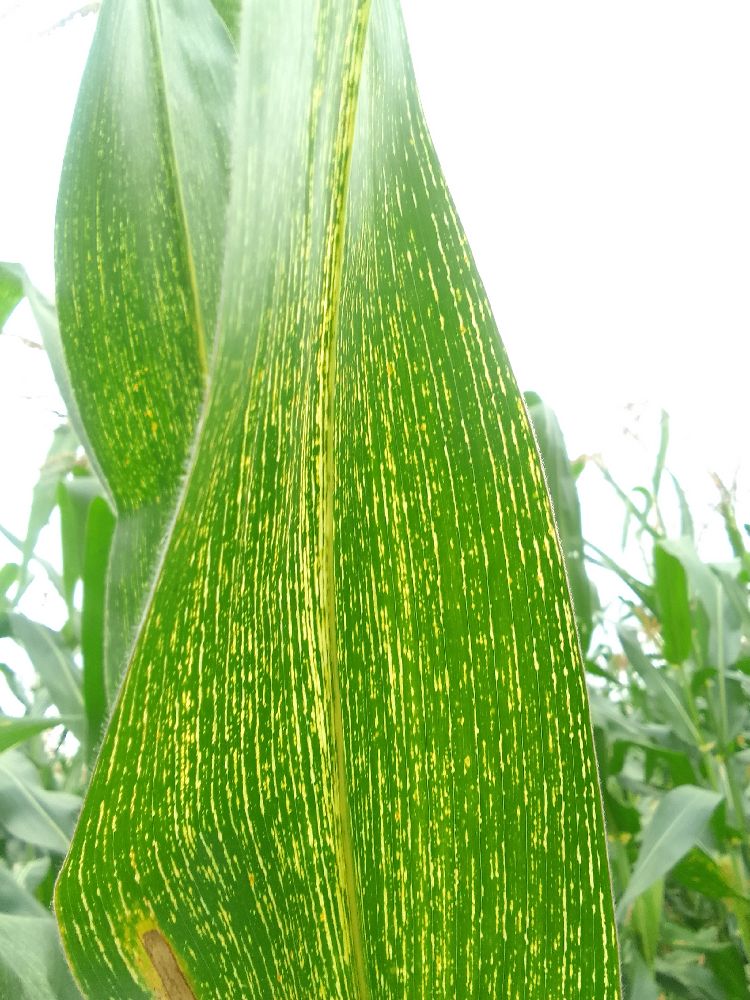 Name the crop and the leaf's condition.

maize, maize streak virus
